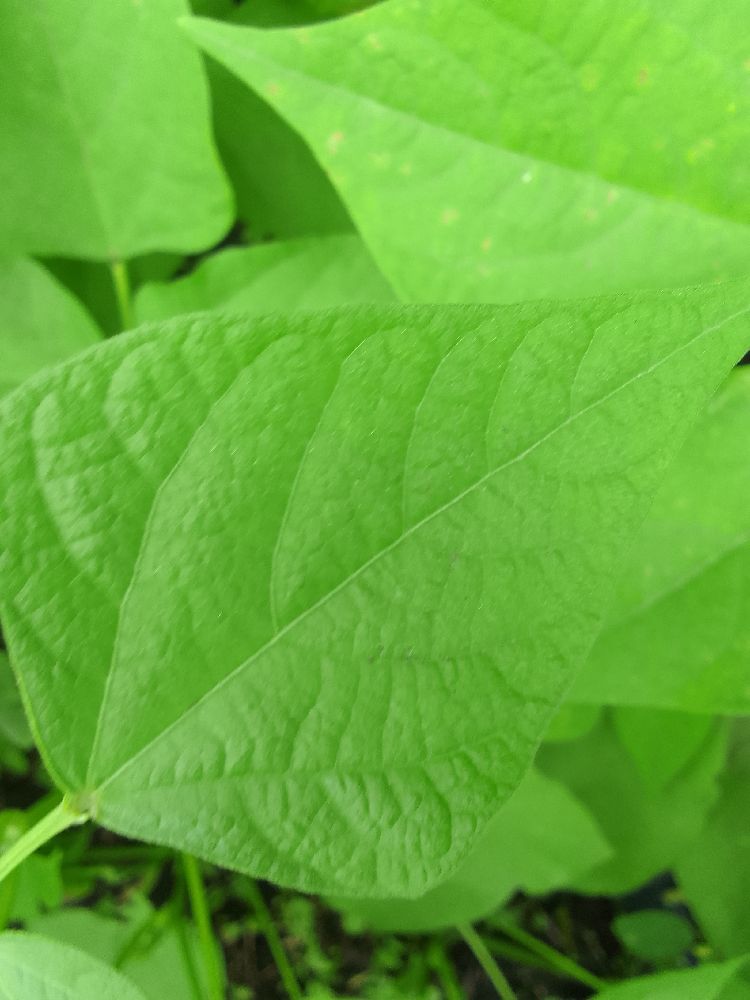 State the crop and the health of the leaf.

common bean, healthy
